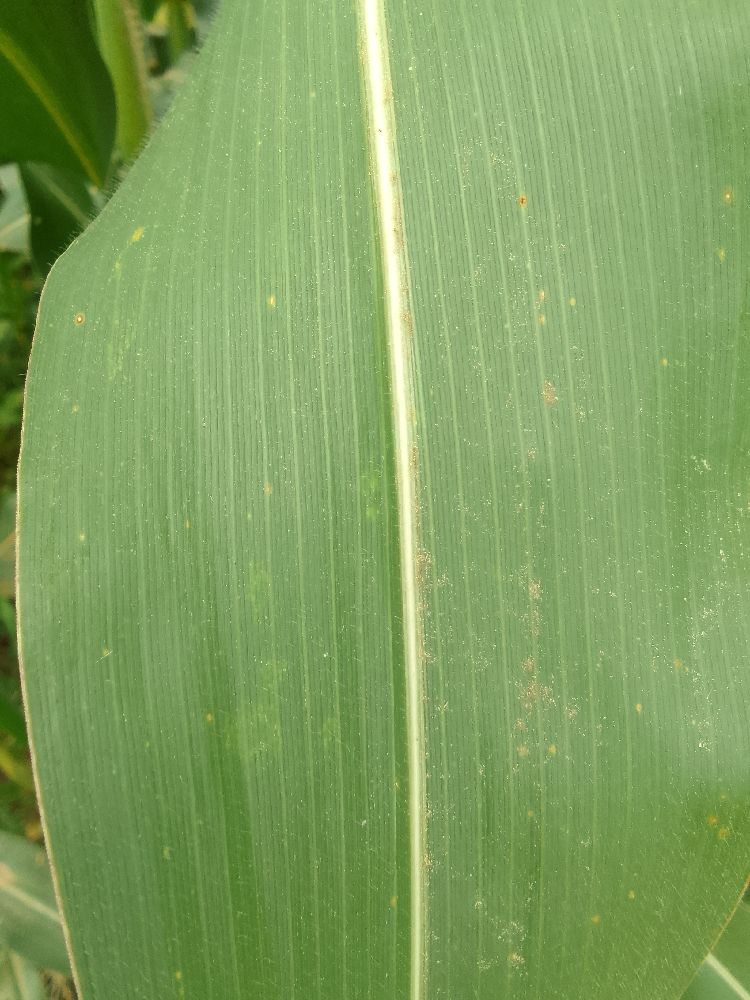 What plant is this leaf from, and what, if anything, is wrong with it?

maize, healthy
